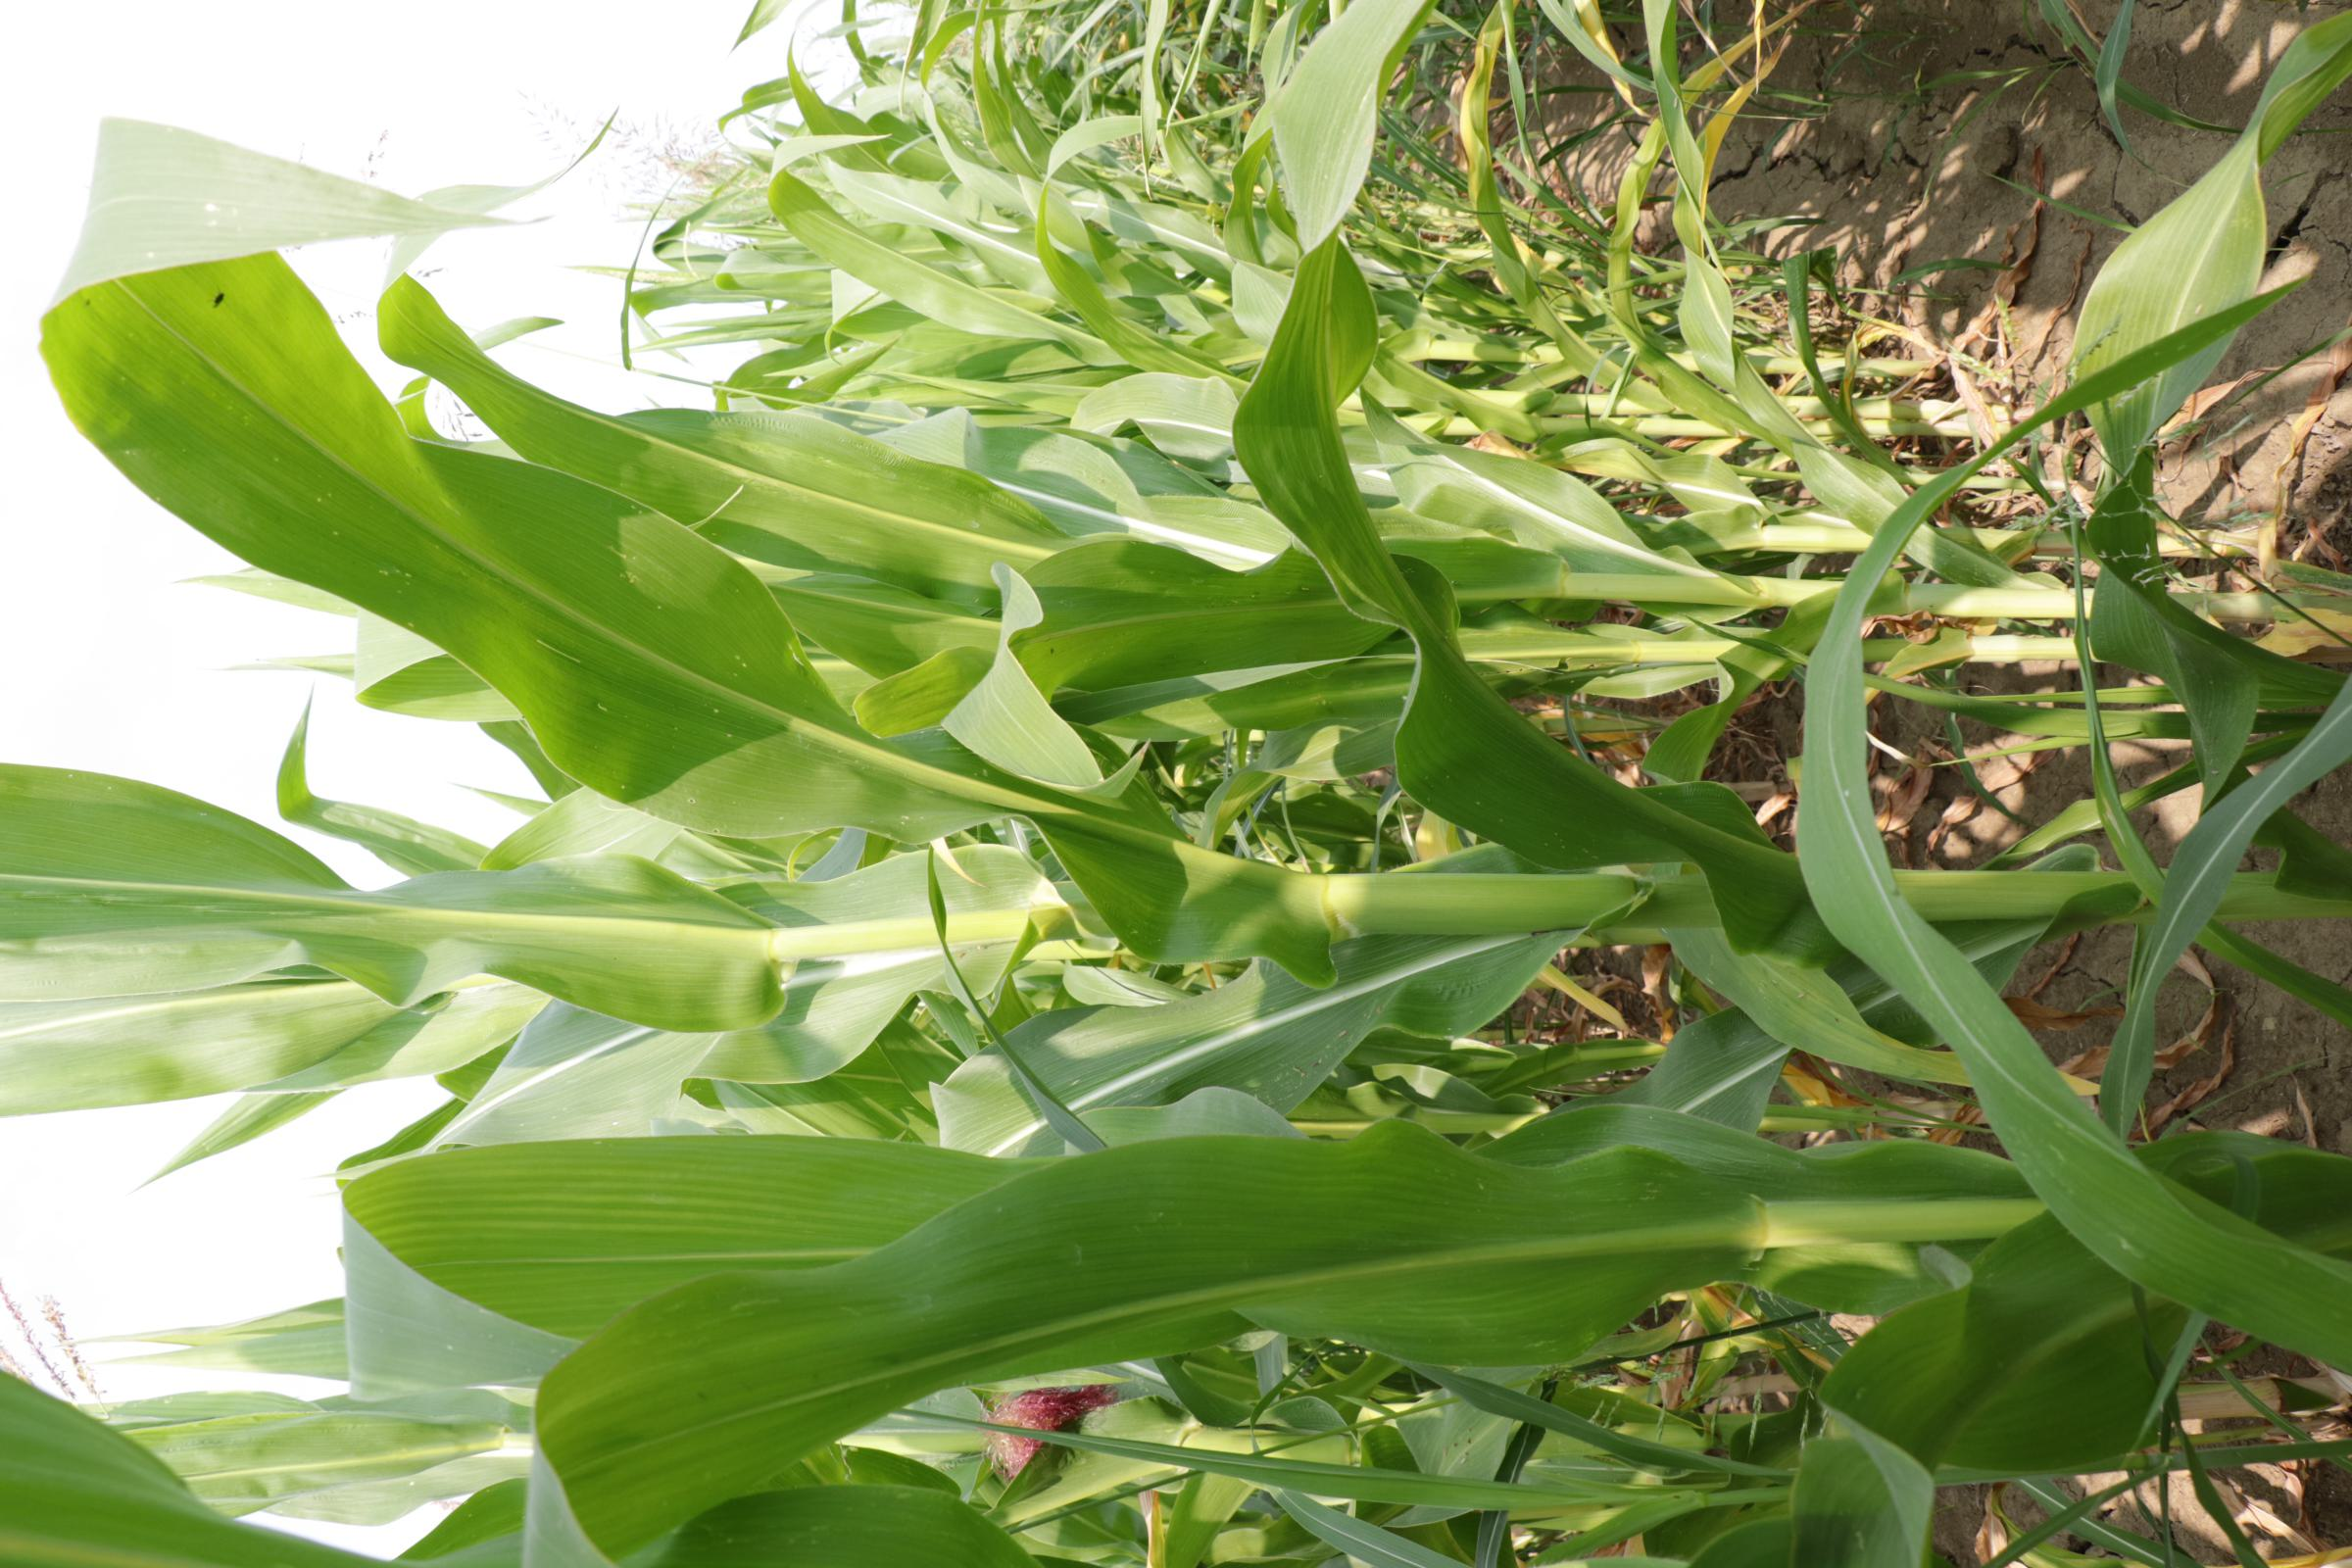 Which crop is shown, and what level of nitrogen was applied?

maize, full nitrogen fertilisation
